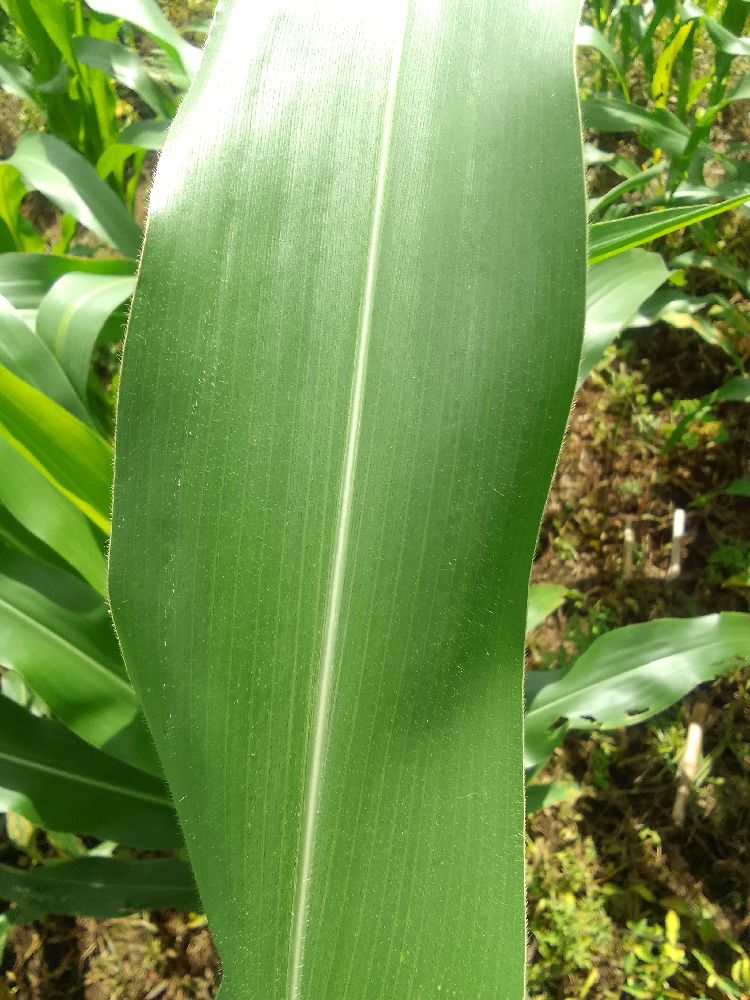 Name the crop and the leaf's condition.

maize, healthy
